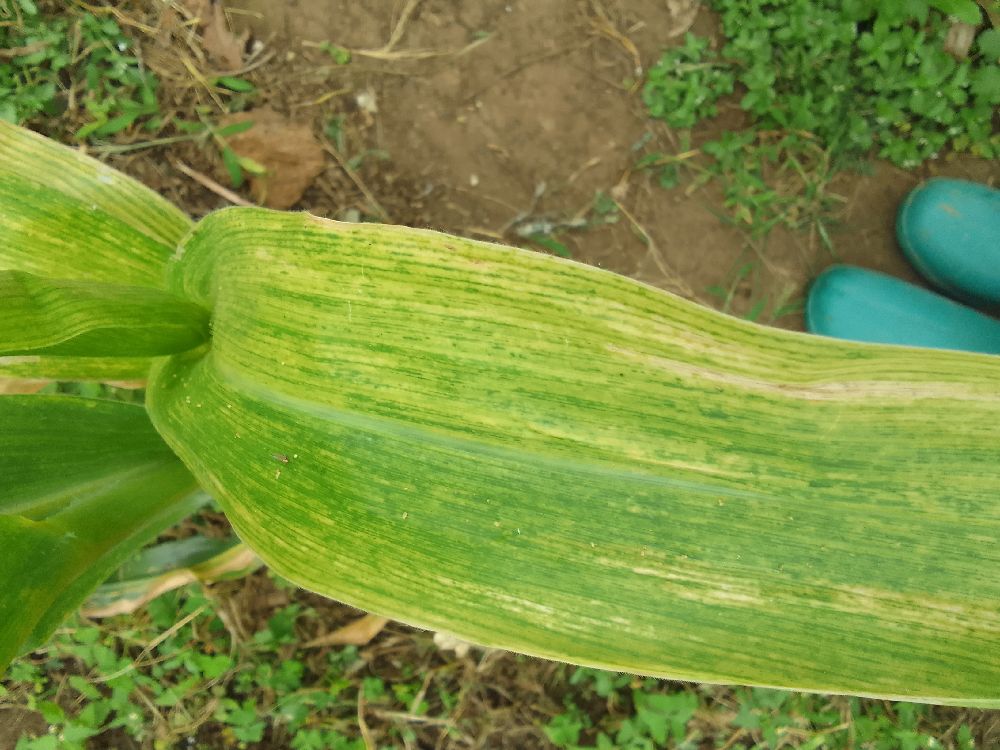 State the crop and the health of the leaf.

maize, maize lethal necrosis
